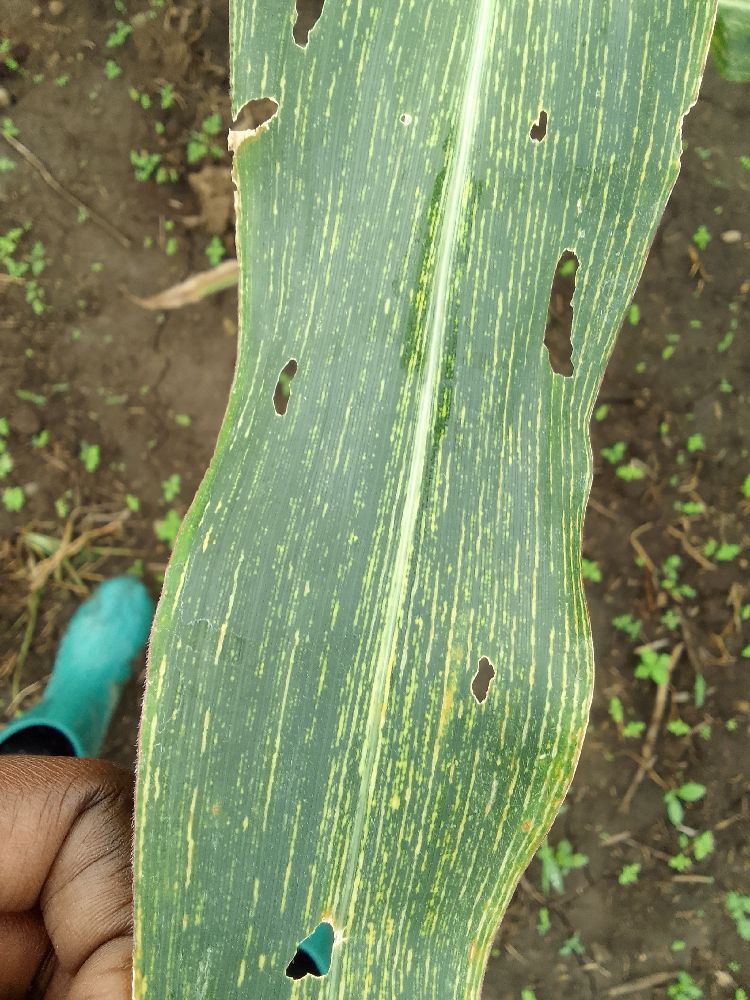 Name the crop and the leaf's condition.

maize, maize streak virus
